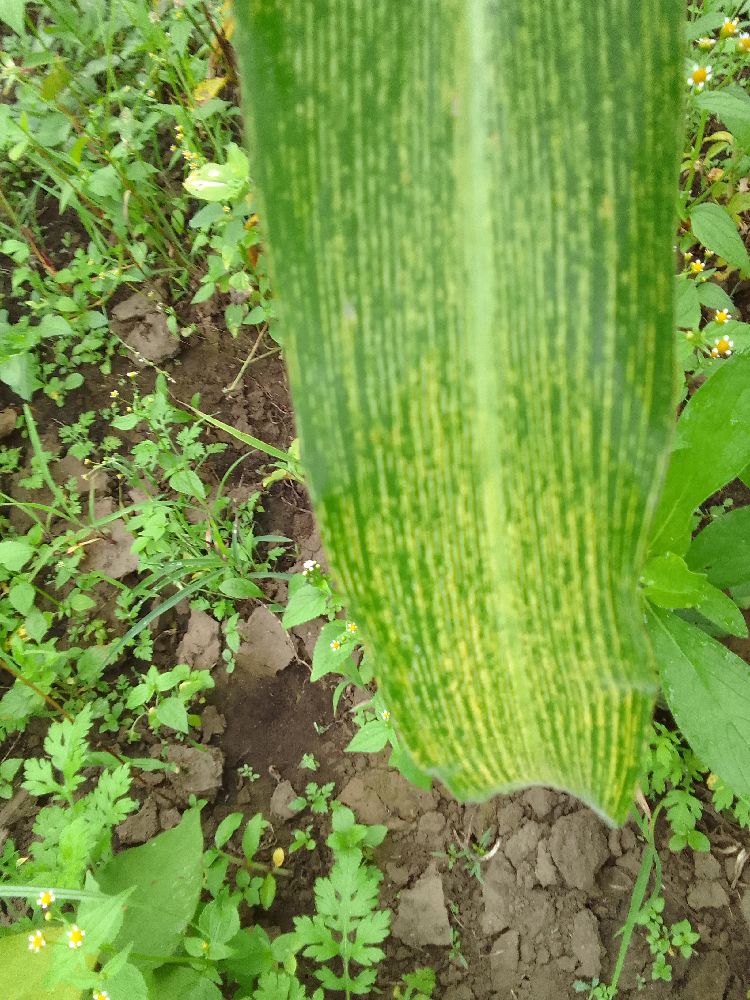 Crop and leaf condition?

maize, maize streak virus
